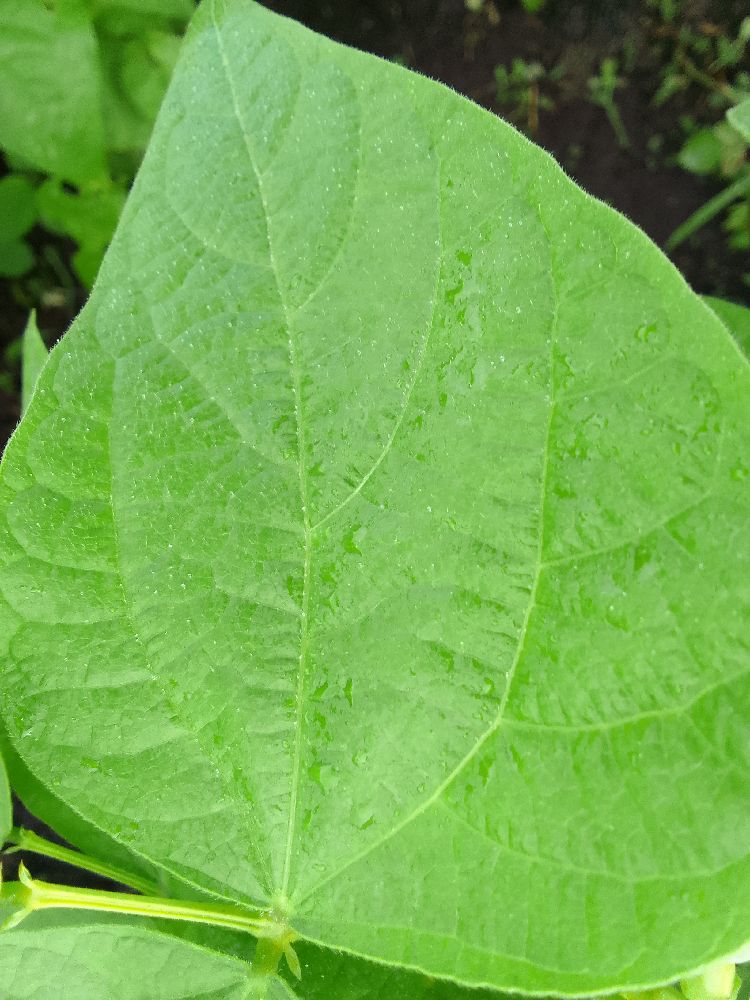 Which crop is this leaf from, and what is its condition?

common bean, healthy
